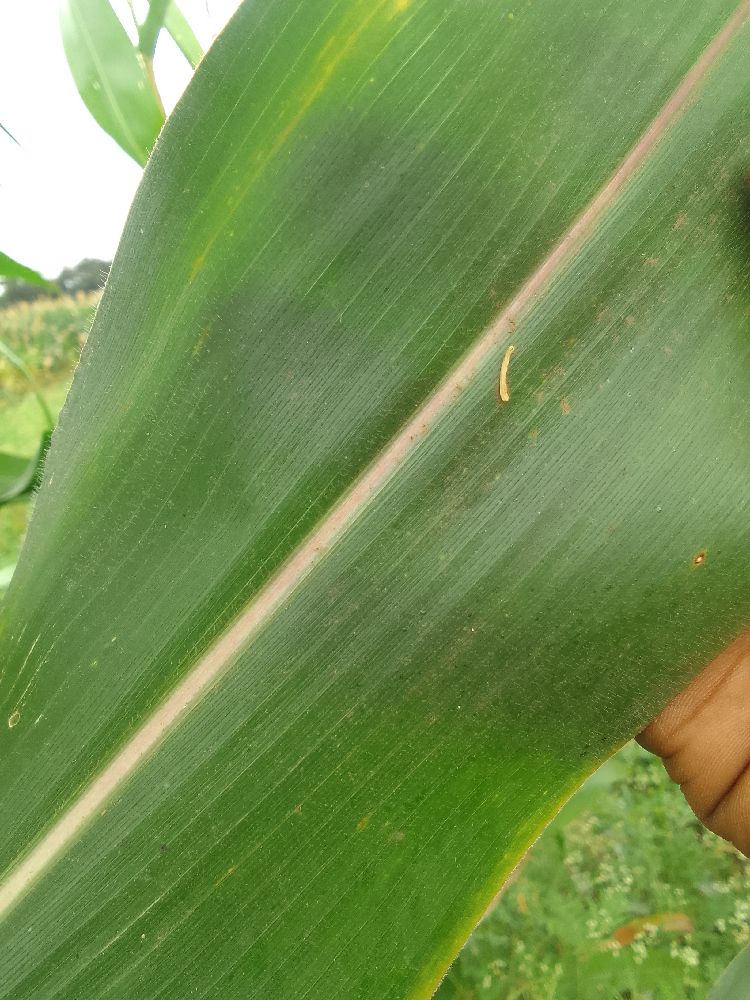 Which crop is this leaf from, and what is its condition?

maize, healthy
